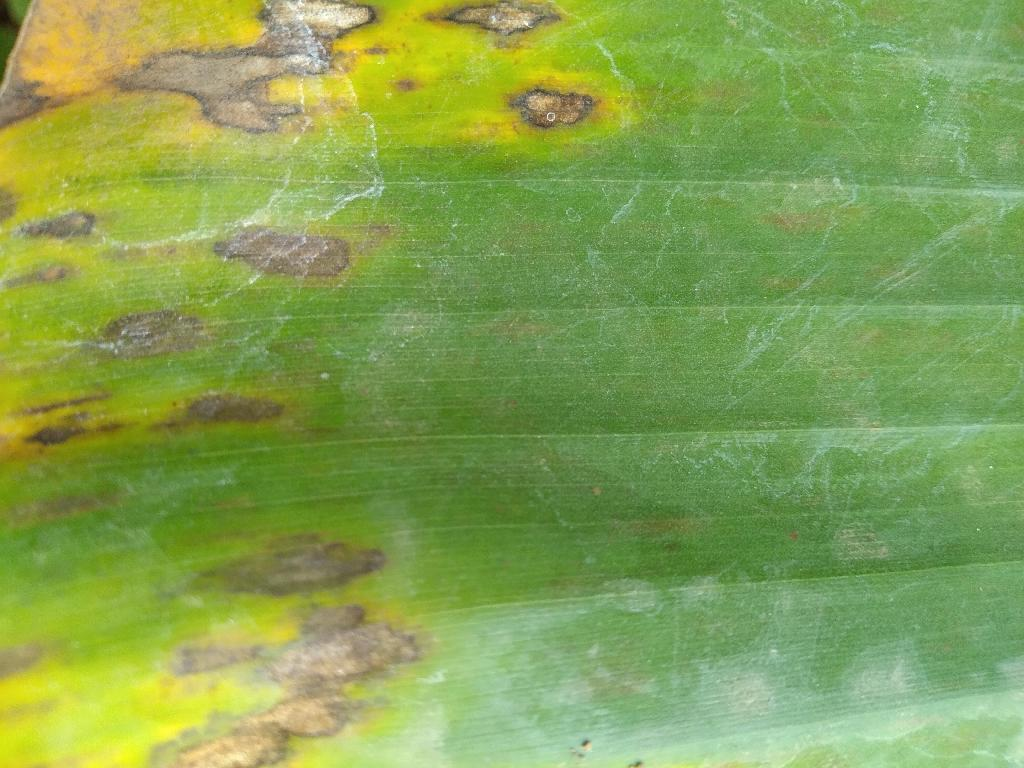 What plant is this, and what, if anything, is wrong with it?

banana, black sigatoka
